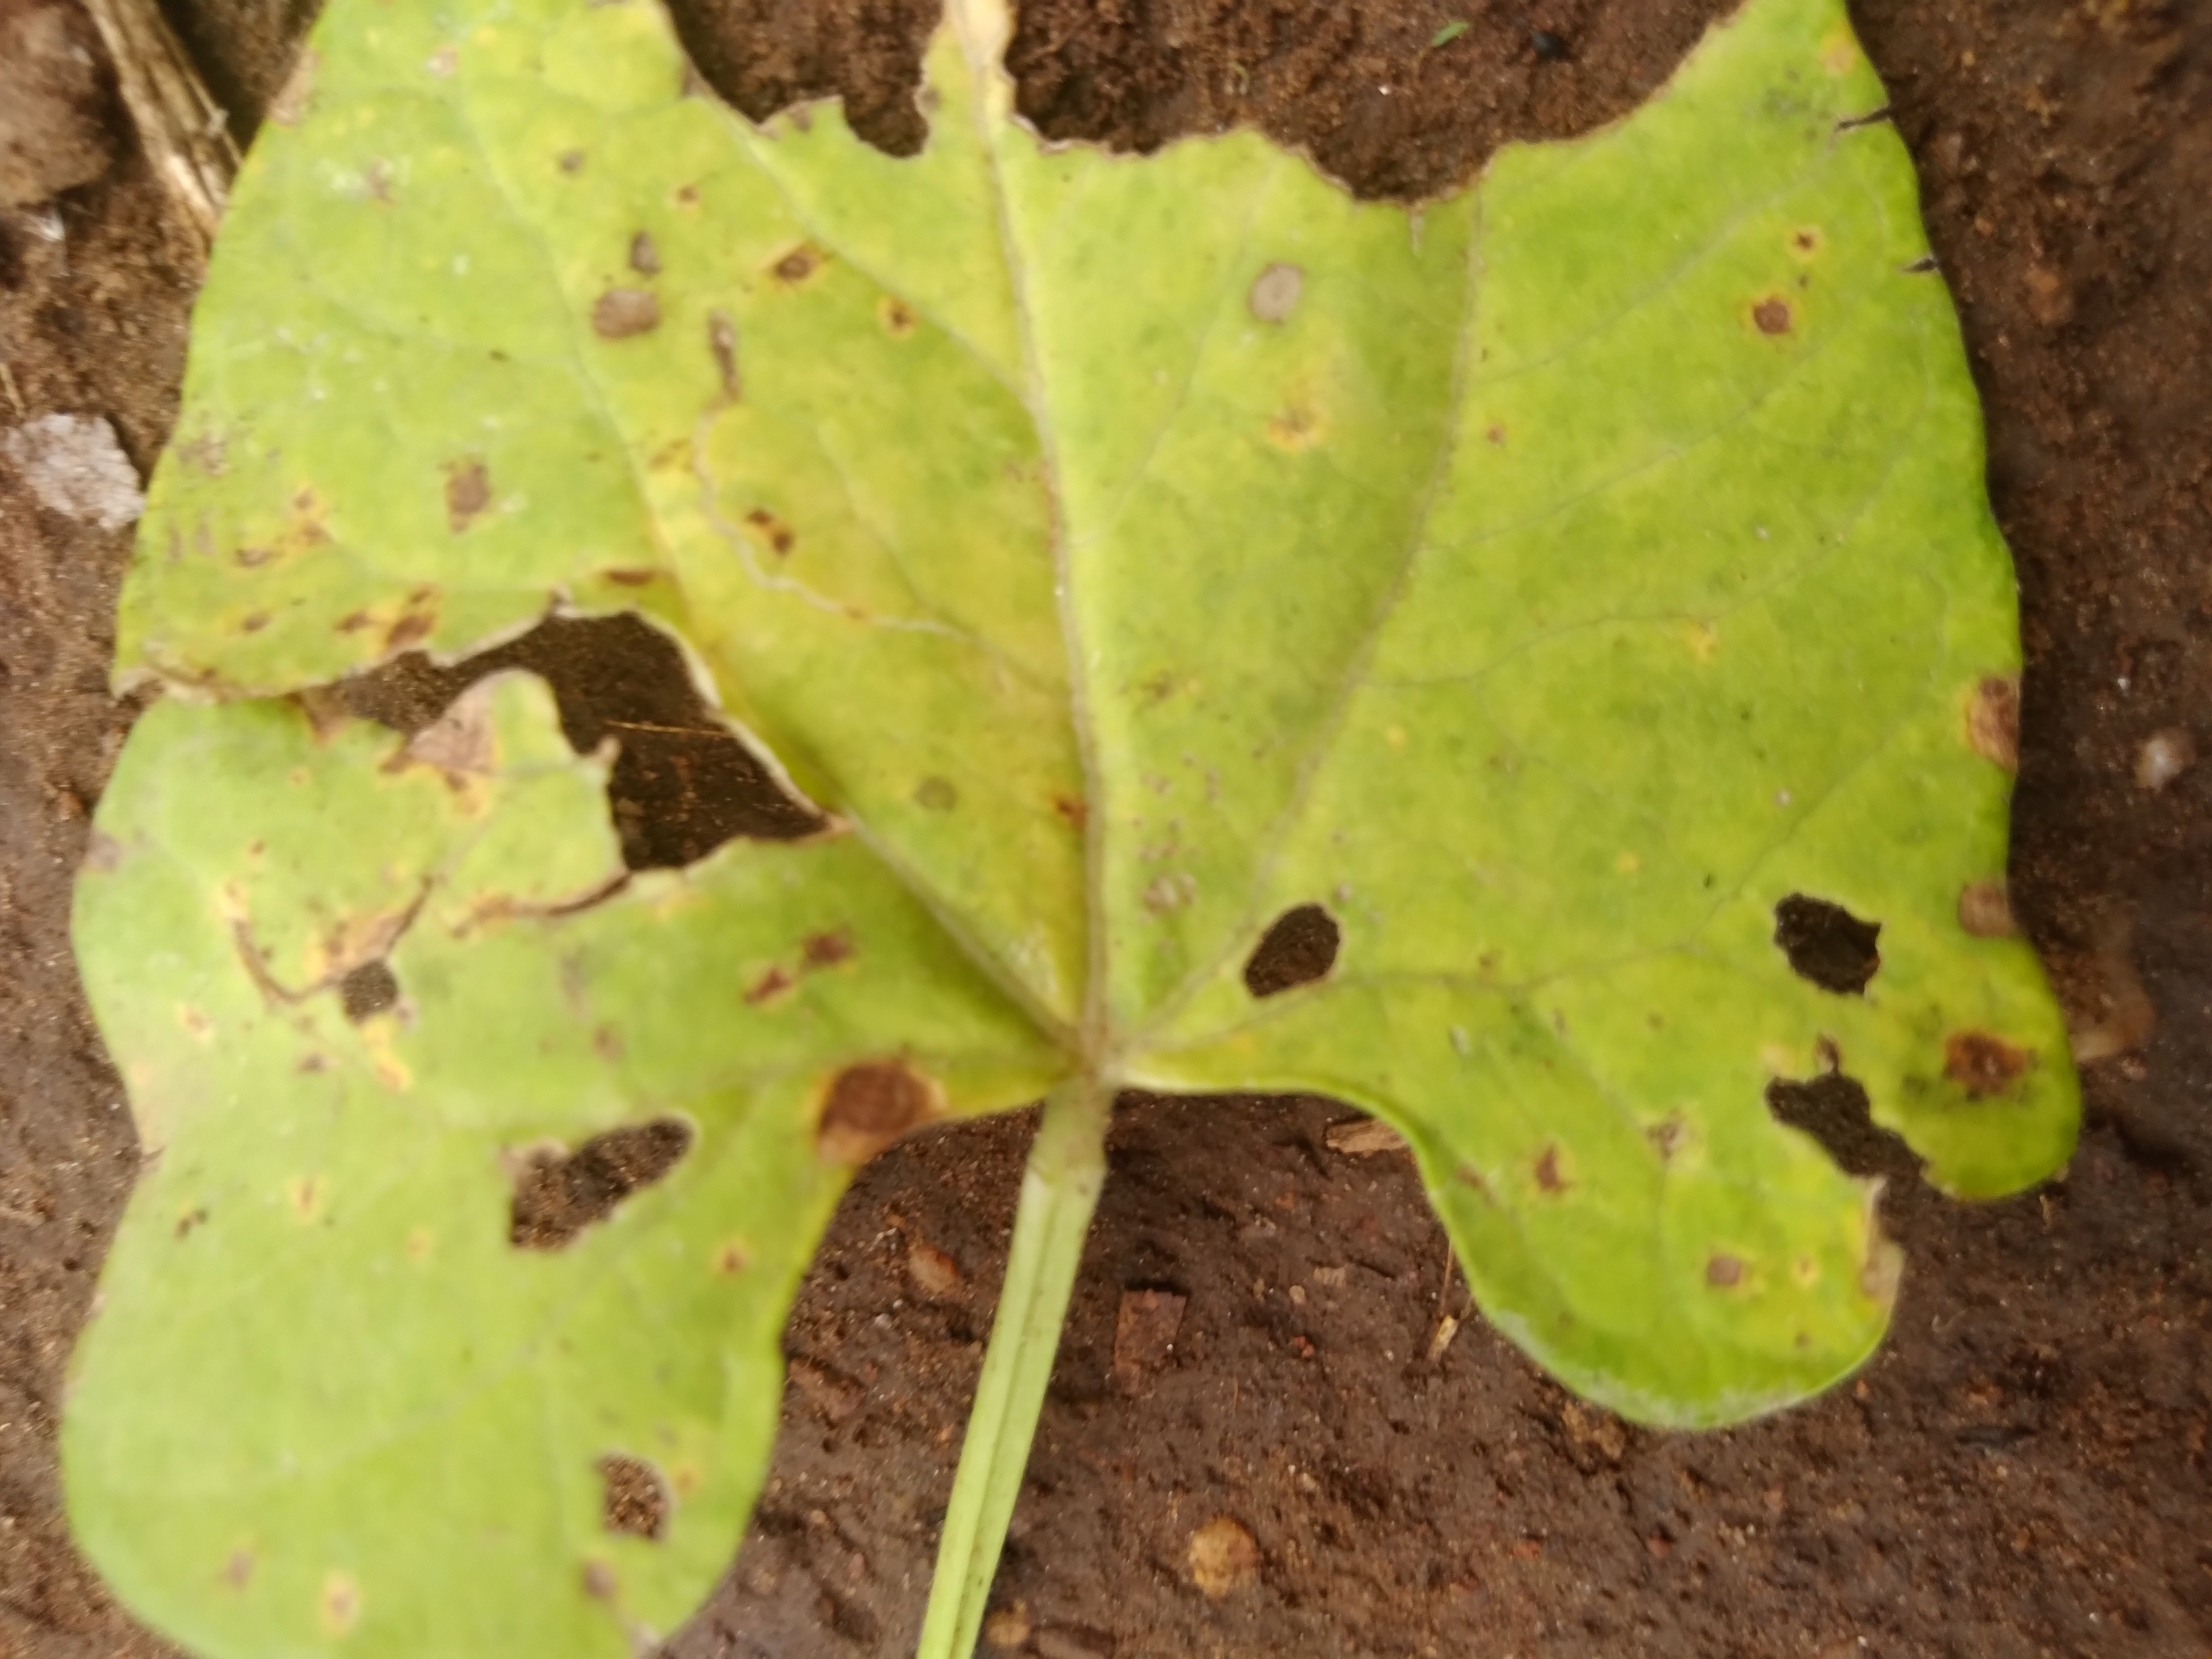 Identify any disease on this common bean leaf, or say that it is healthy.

rust
